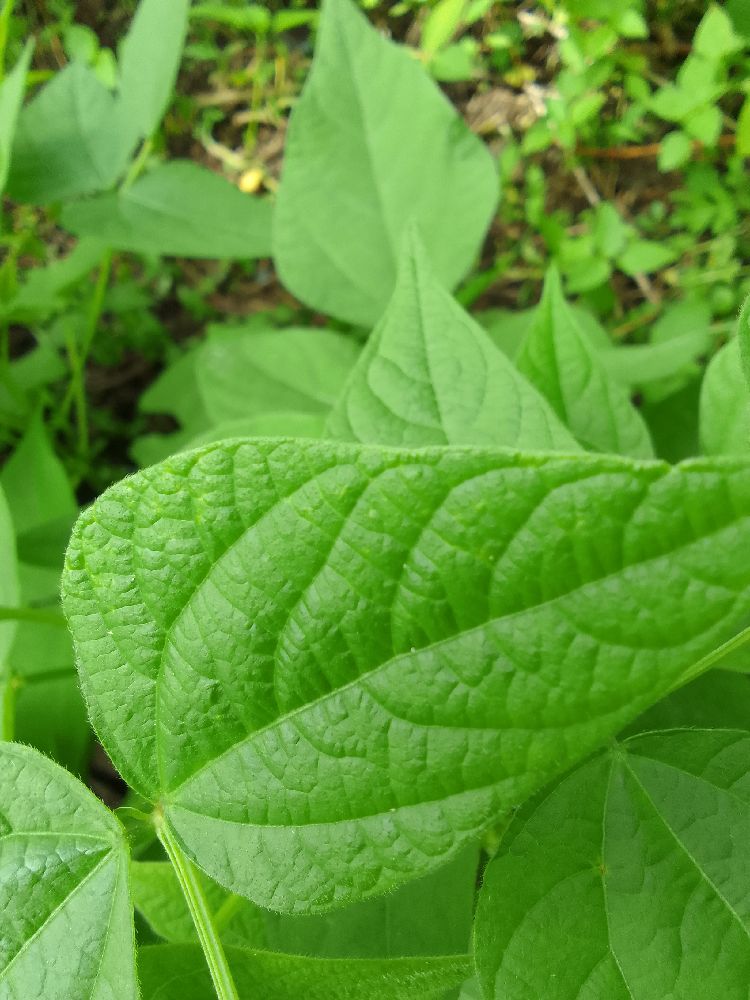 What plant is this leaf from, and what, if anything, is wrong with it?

common bean, healthy
